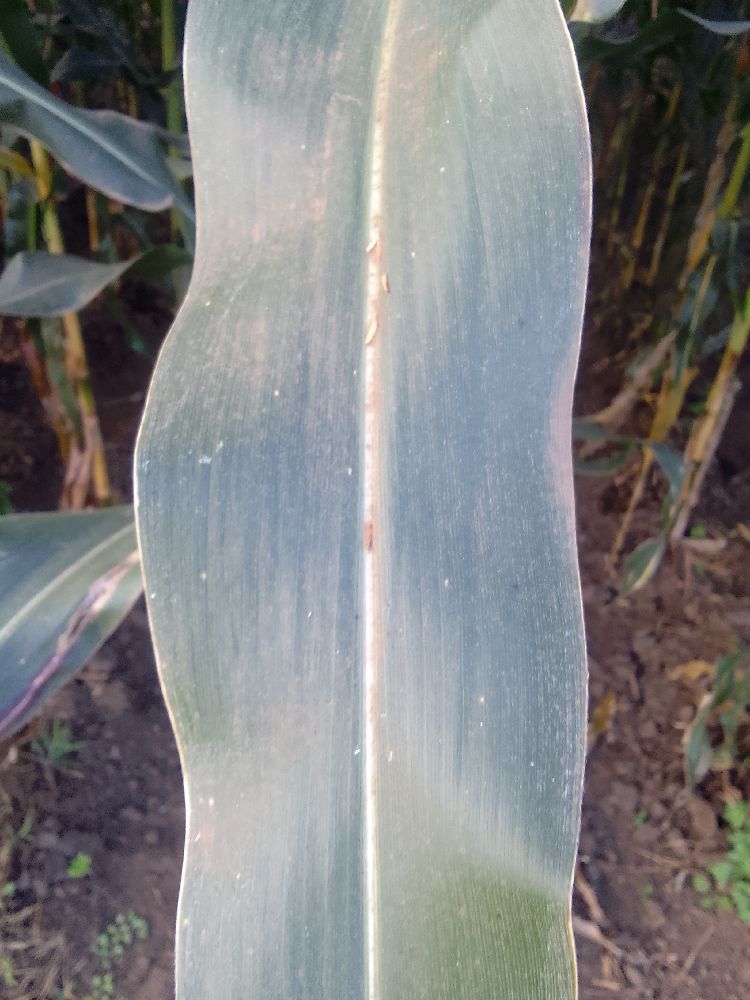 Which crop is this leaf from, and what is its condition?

maize, healthy
